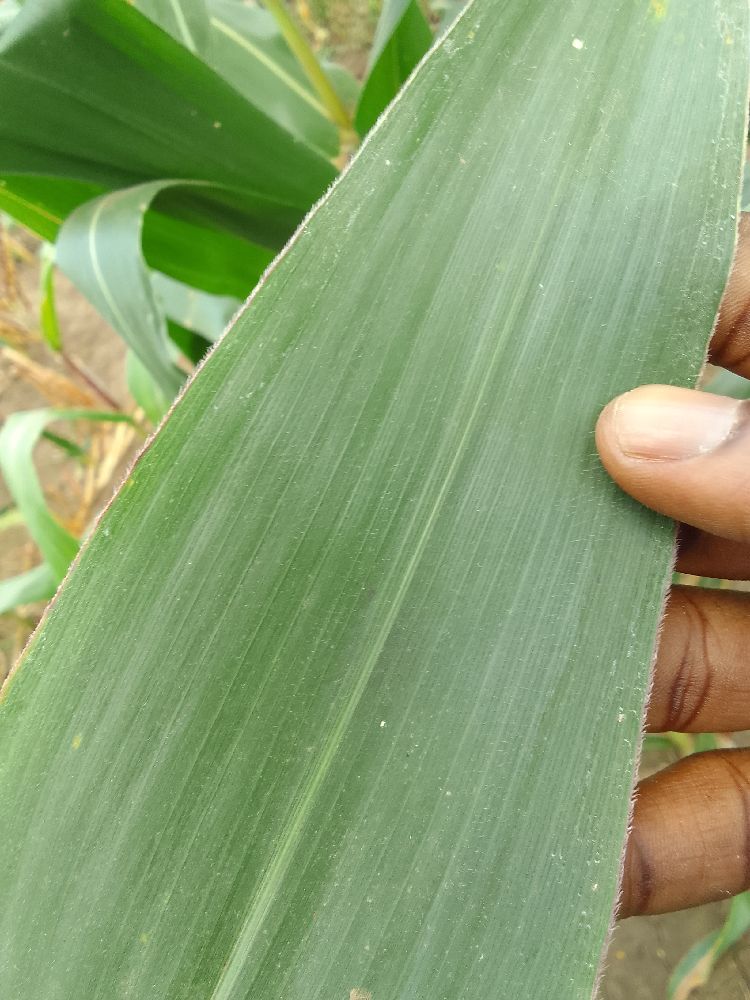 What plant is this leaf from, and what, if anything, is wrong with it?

maize, healthy
